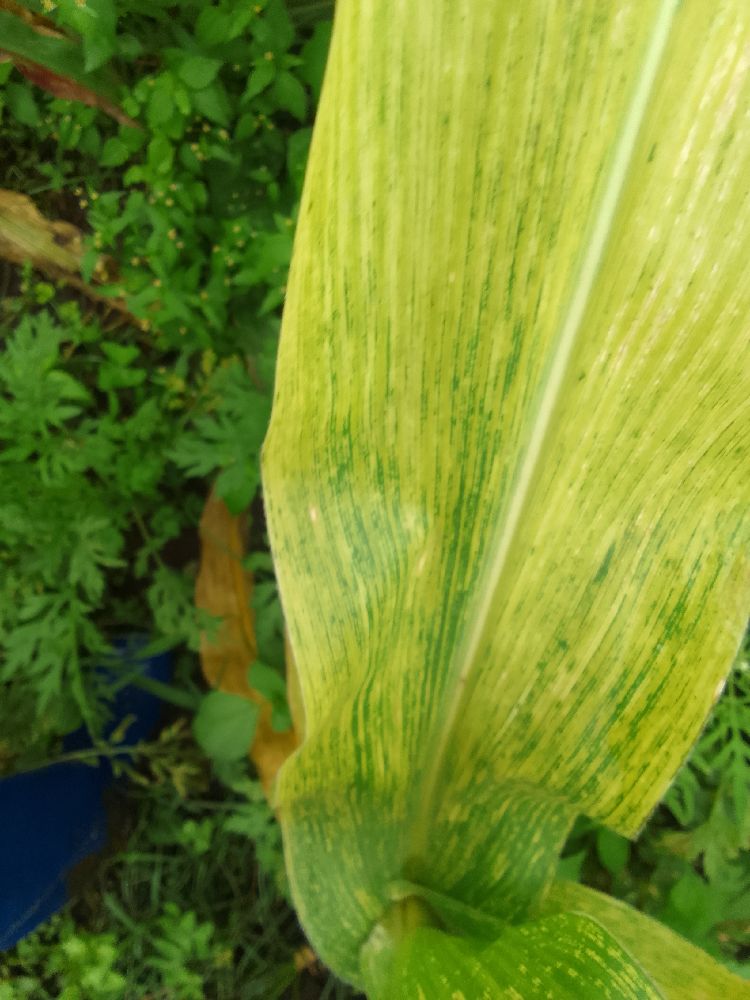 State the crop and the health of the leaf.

maize, maize lethal necrosis
